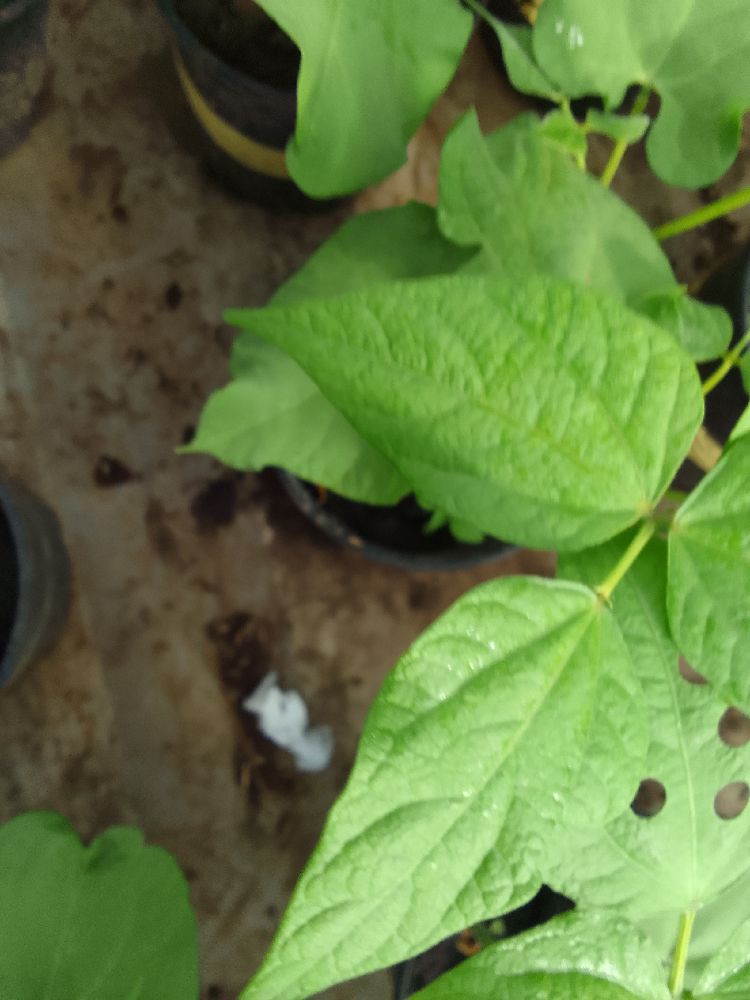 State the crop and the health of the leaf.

common bean, healthy
